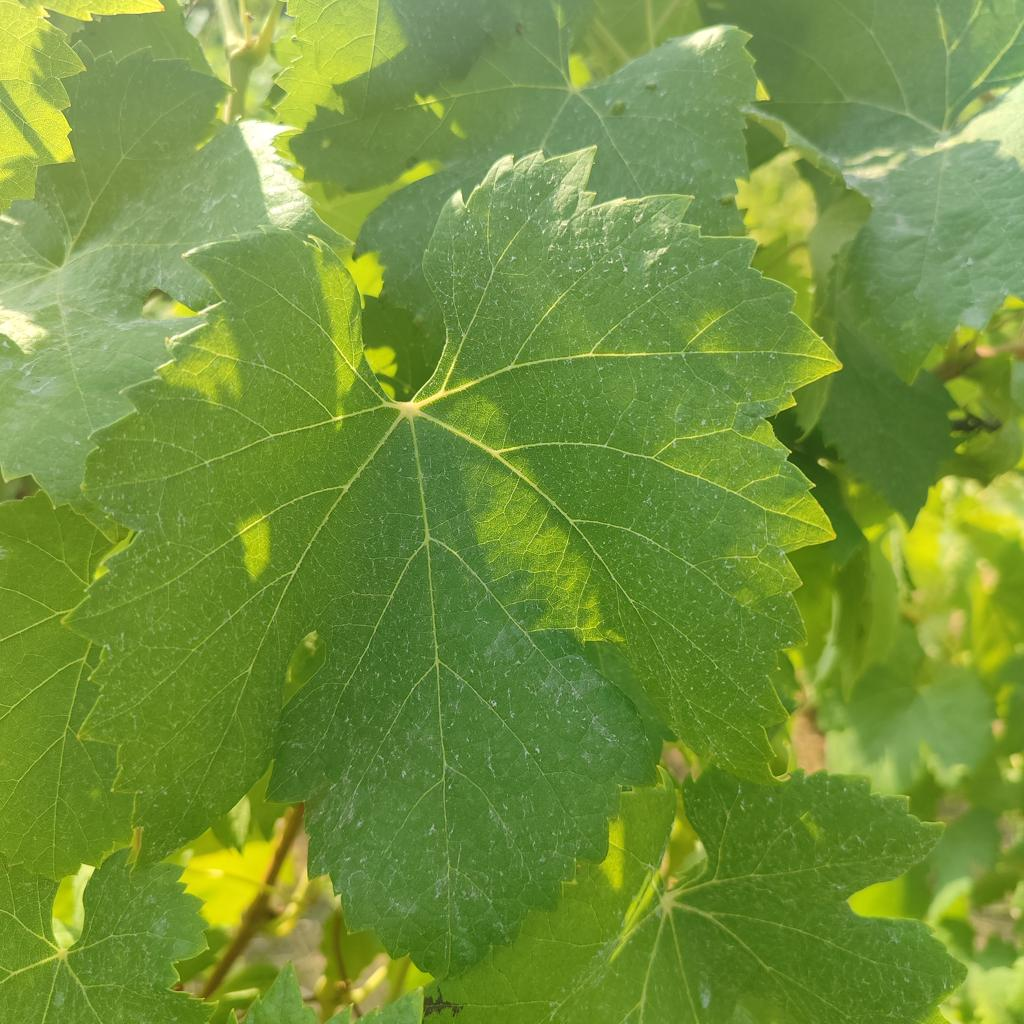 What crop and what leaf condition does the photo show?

grapevine, healthy
